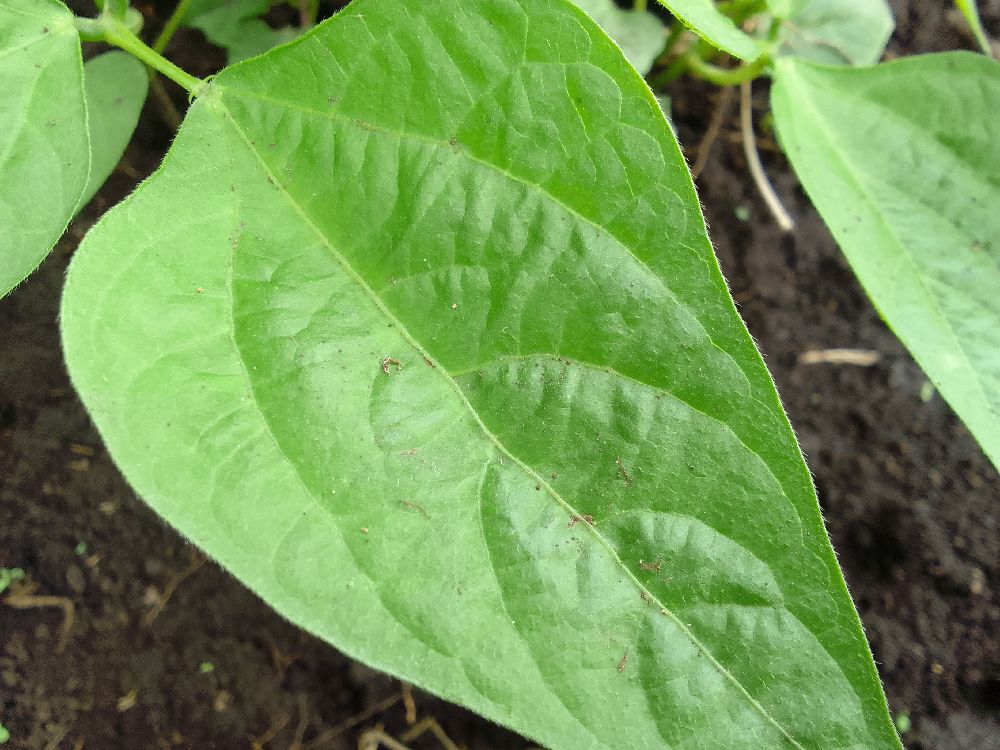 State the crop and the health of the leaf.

common bean, healthy
